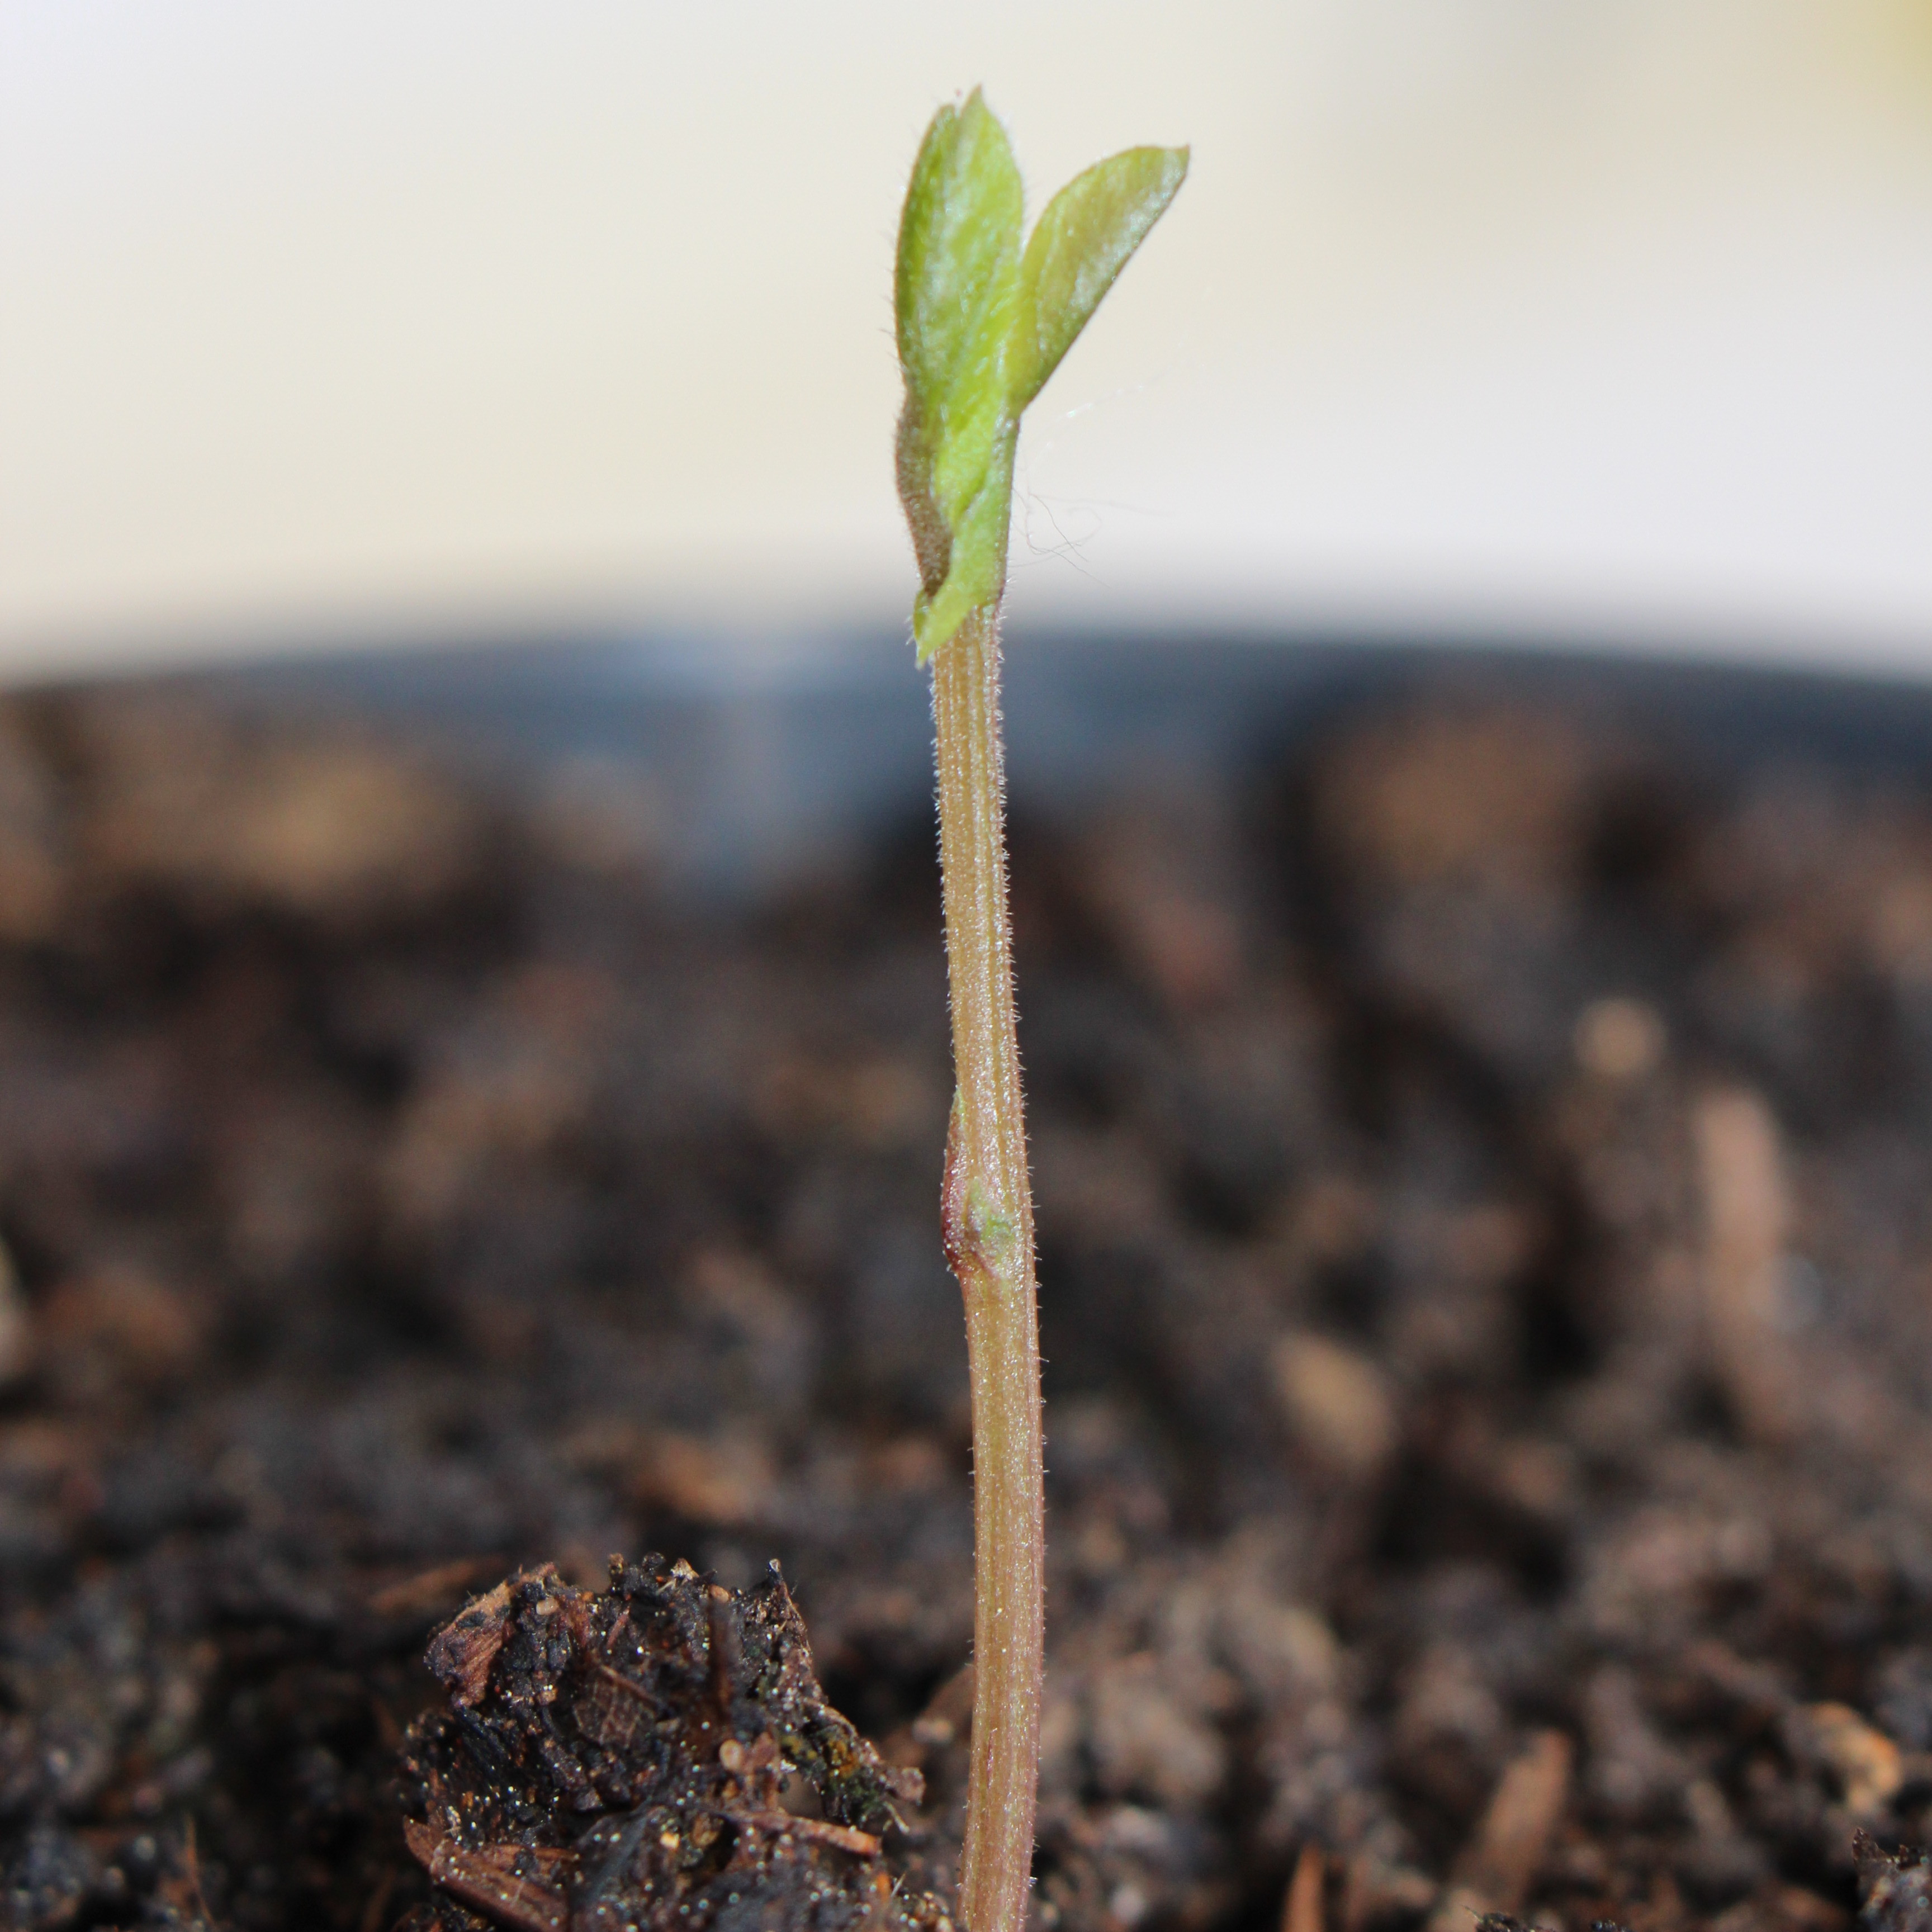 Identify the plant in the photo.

Vicia sativa
